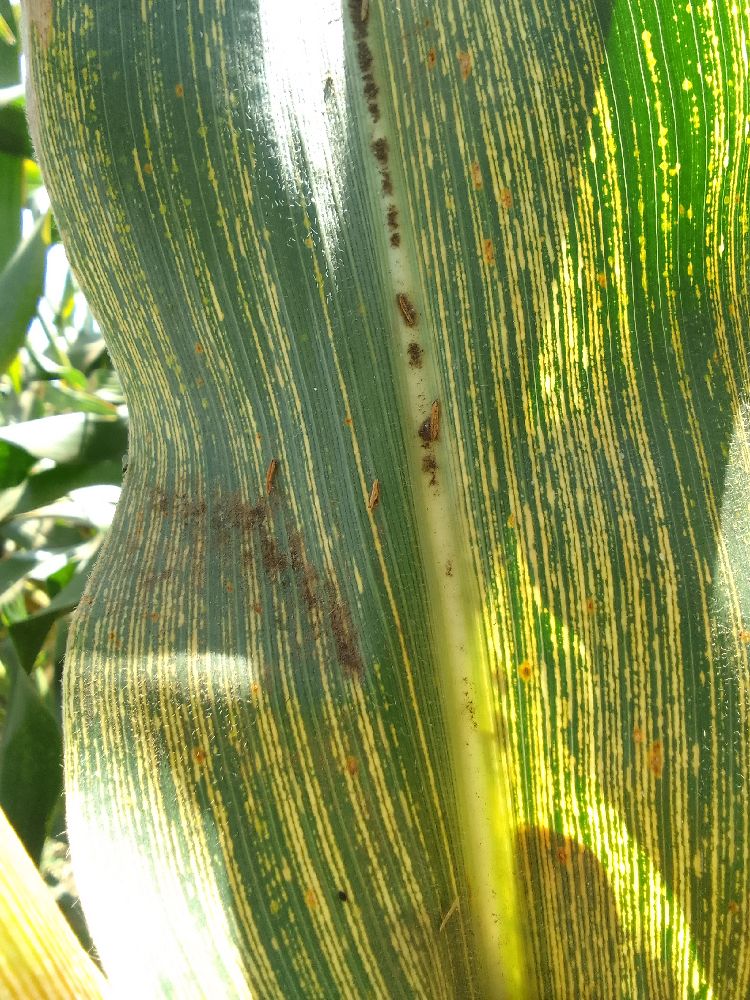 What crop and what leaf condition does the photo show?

maize, maize streak virus
